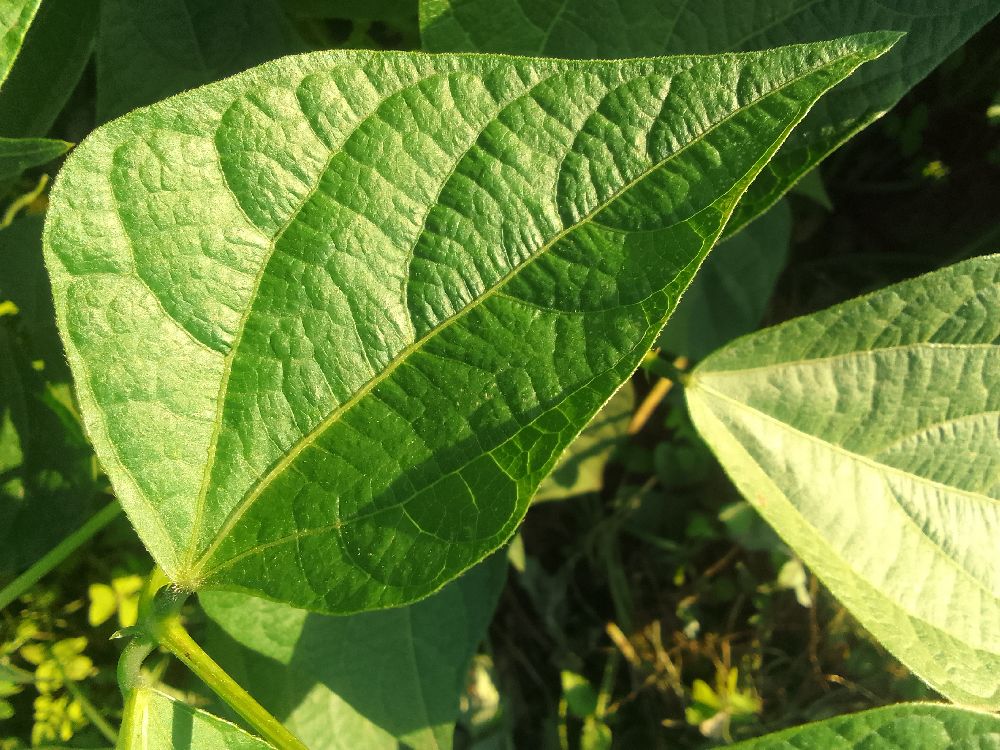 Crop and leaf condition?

common bean, healthy
